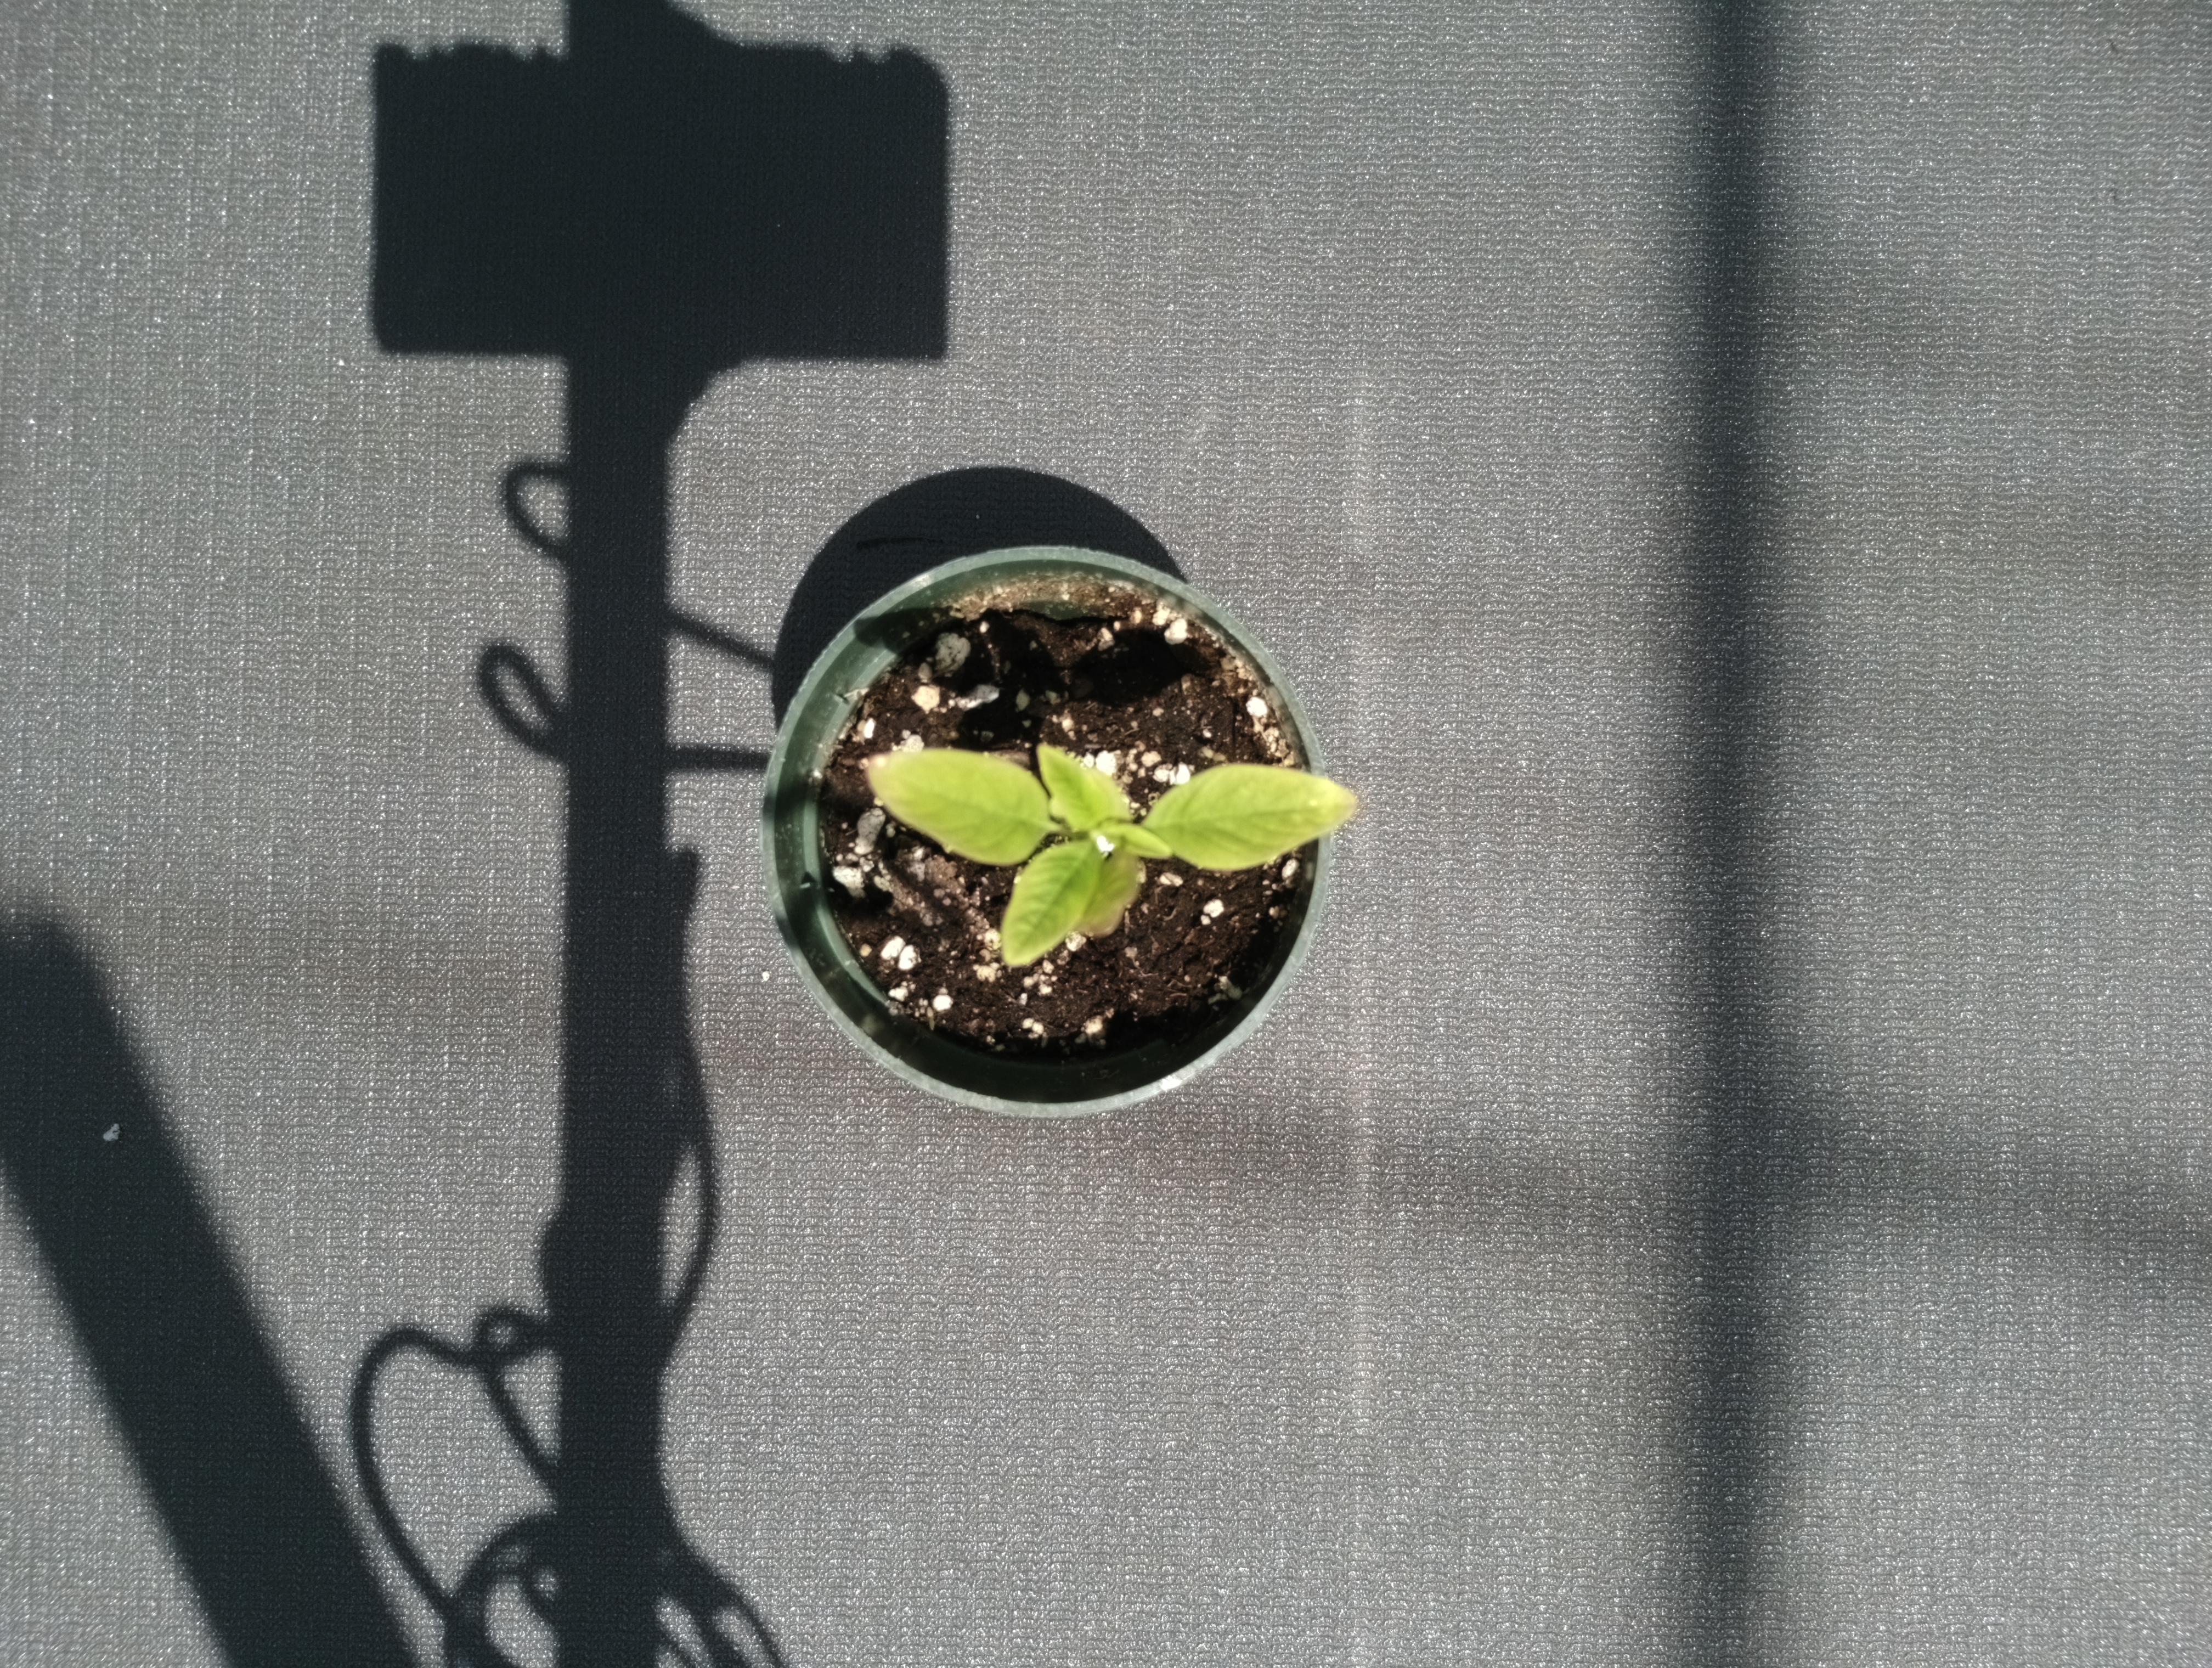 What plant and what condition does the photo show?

waterhemp, chlorosis only
